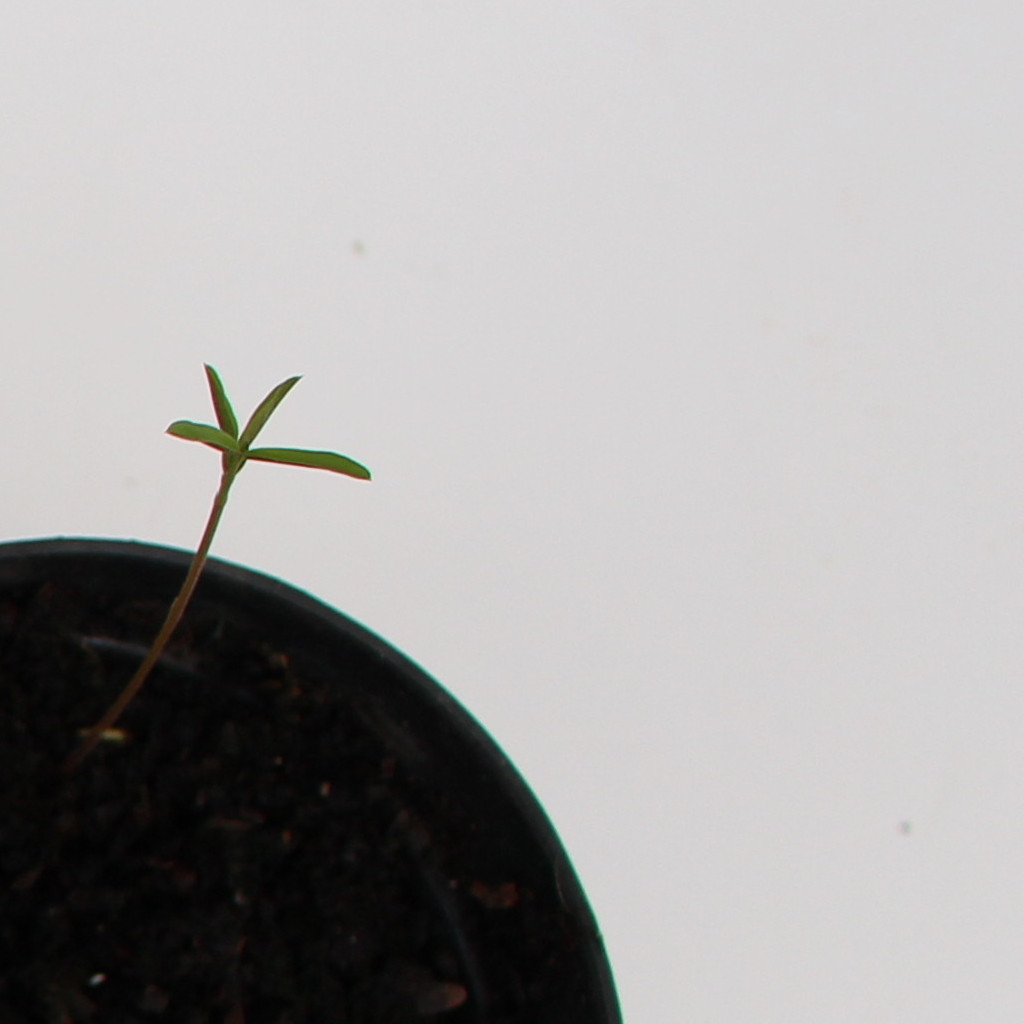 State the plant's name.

Vicia sativa
